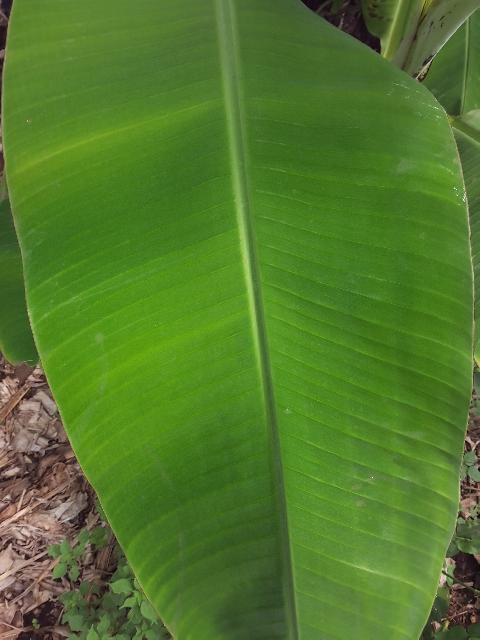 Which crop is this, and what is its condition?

banana, healthy
